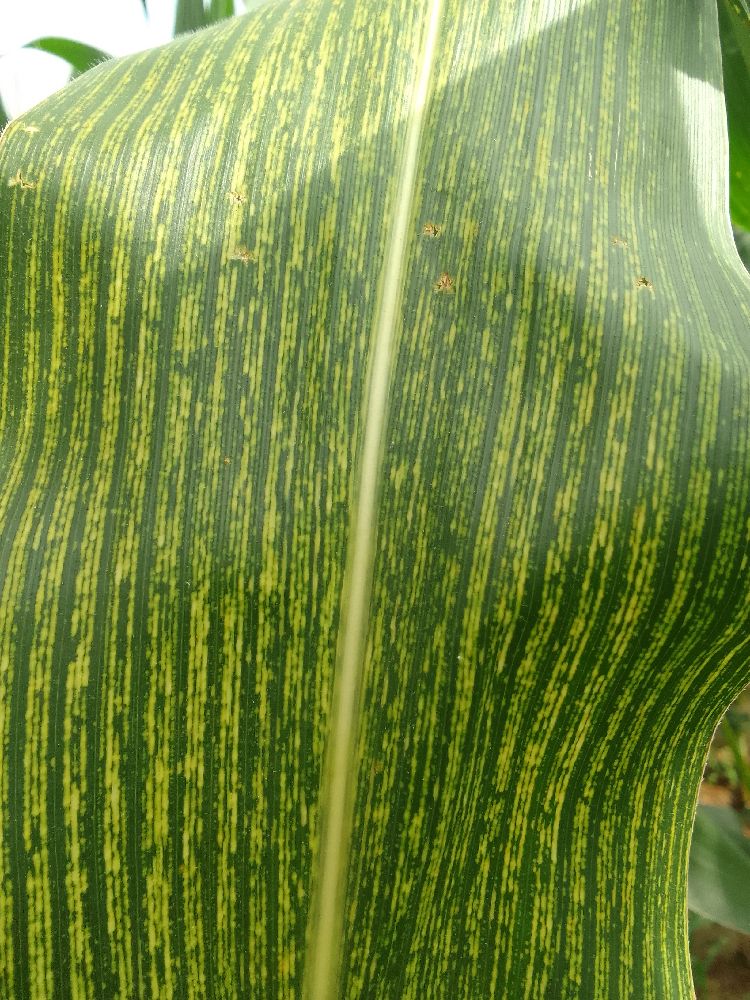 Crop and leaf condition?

maize, maize streak virus
